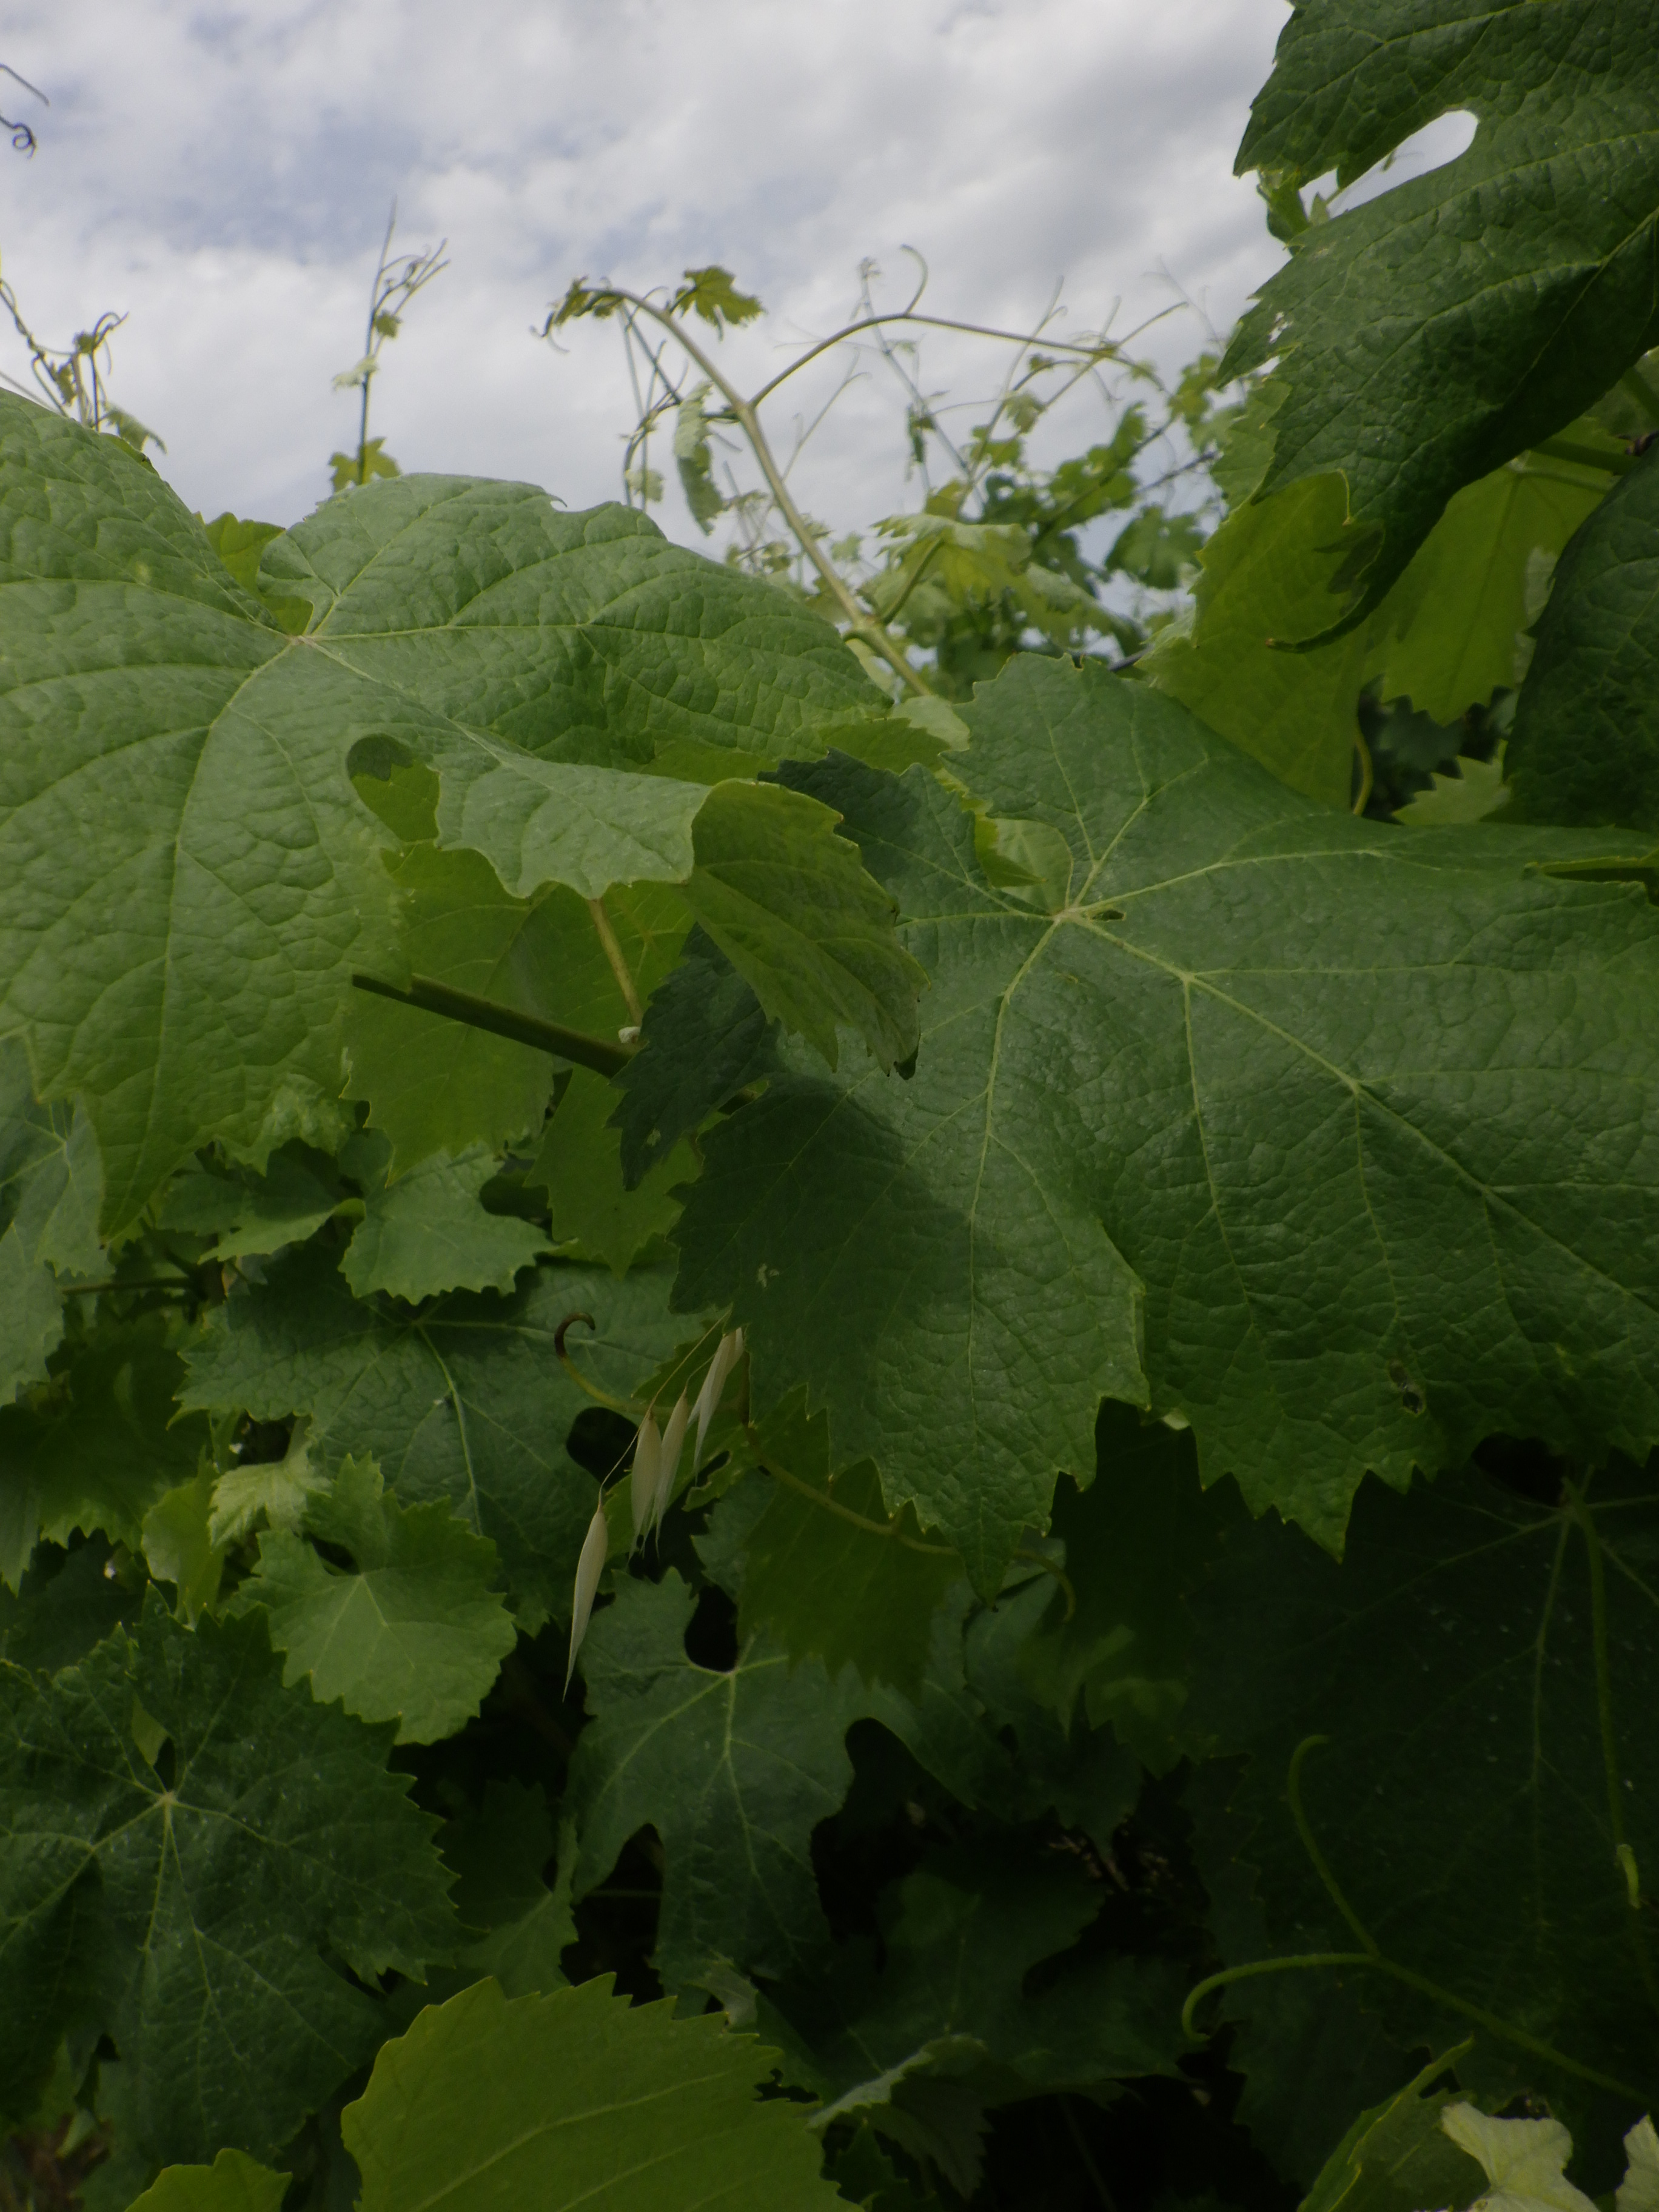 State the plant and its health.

grapevine, phytophagous
